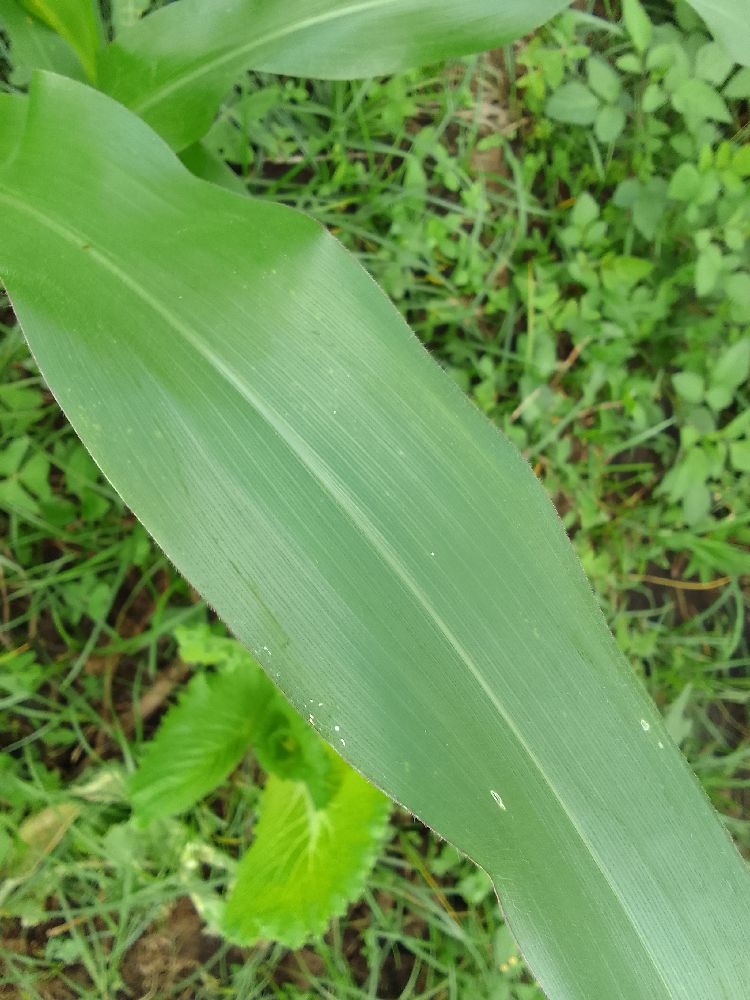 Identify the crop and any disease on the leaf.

maize, healthy
